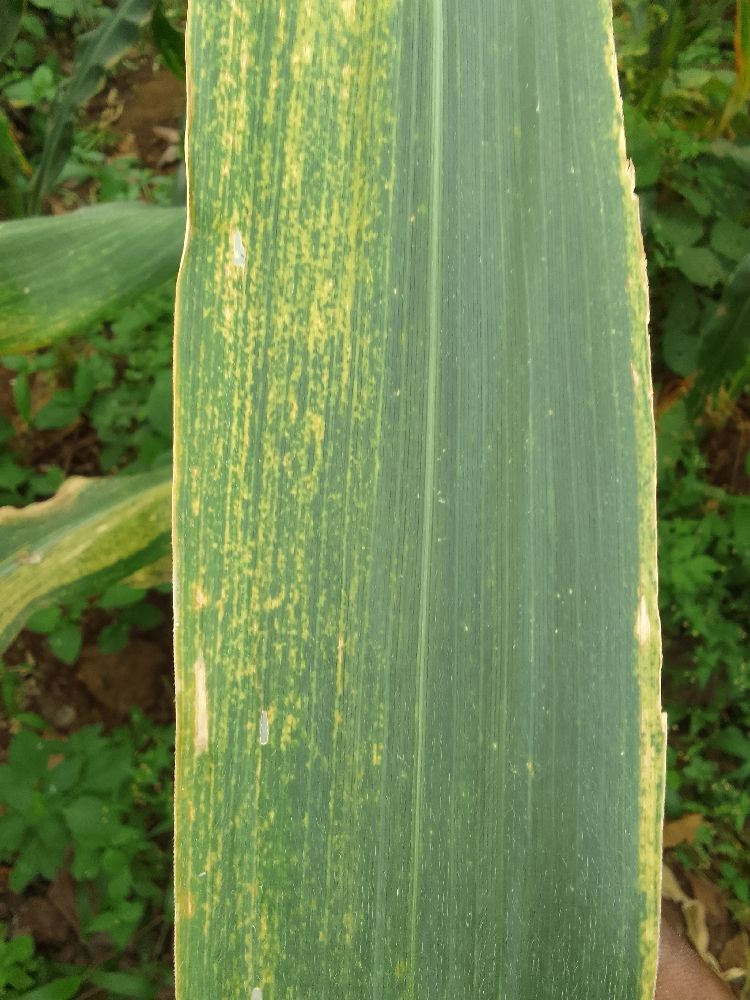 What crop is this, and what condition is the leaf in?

maize, maize lethal necrosis
